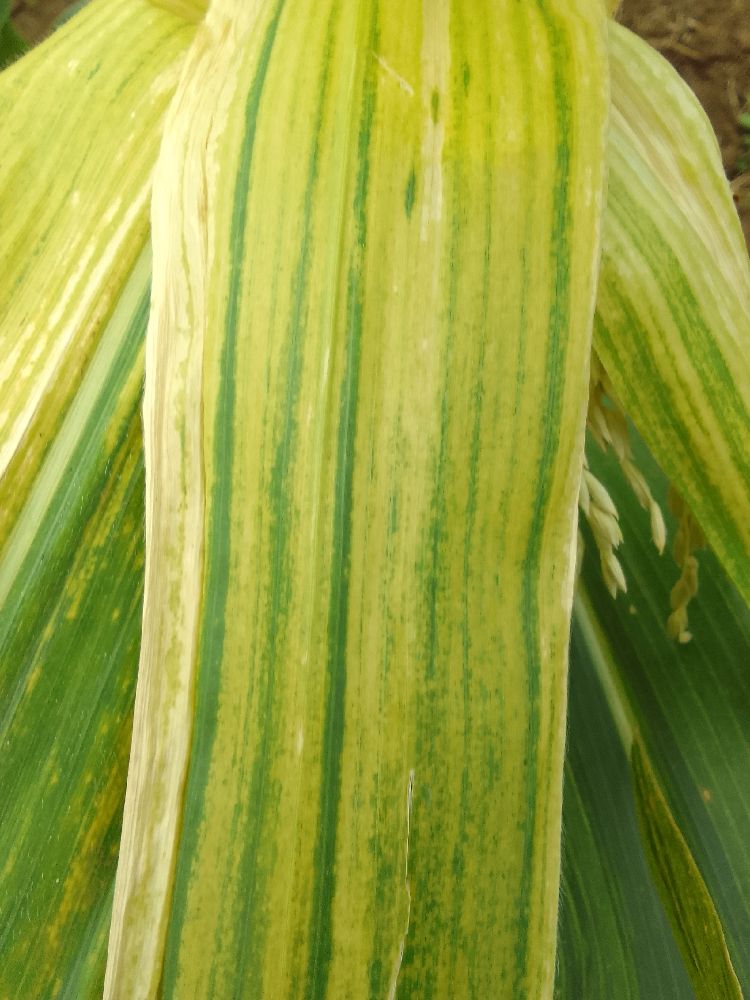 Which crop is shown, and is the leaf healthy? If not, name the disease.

maize, maize lethal necrosis
